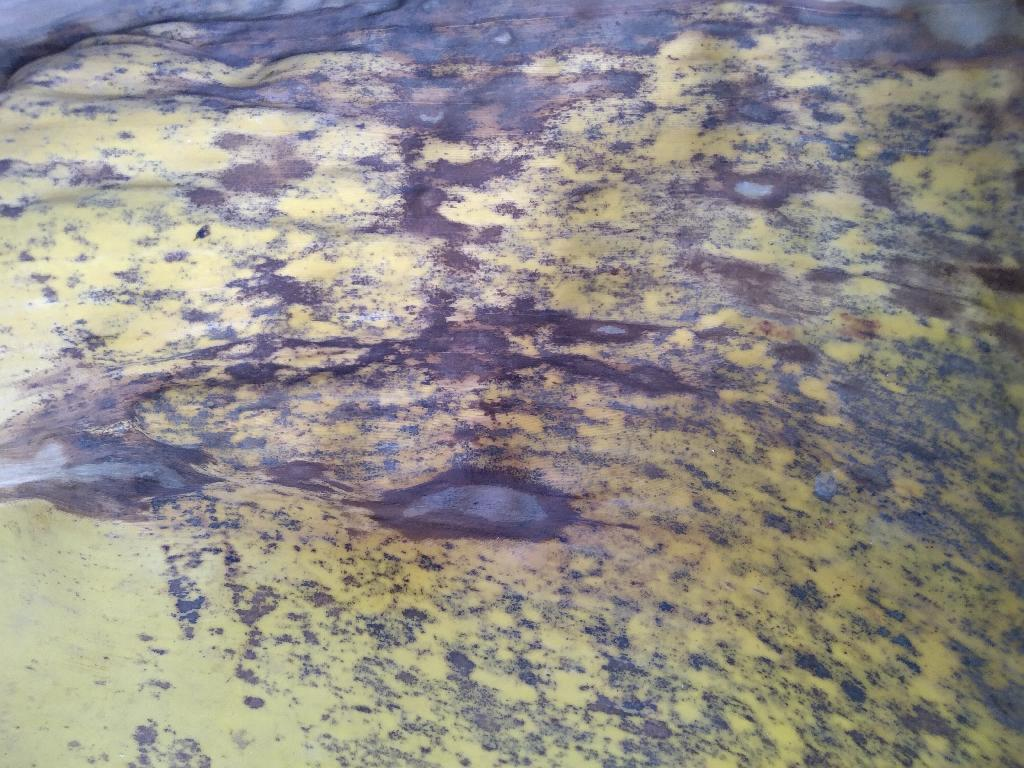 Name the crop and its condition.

banana, black sigatoka
